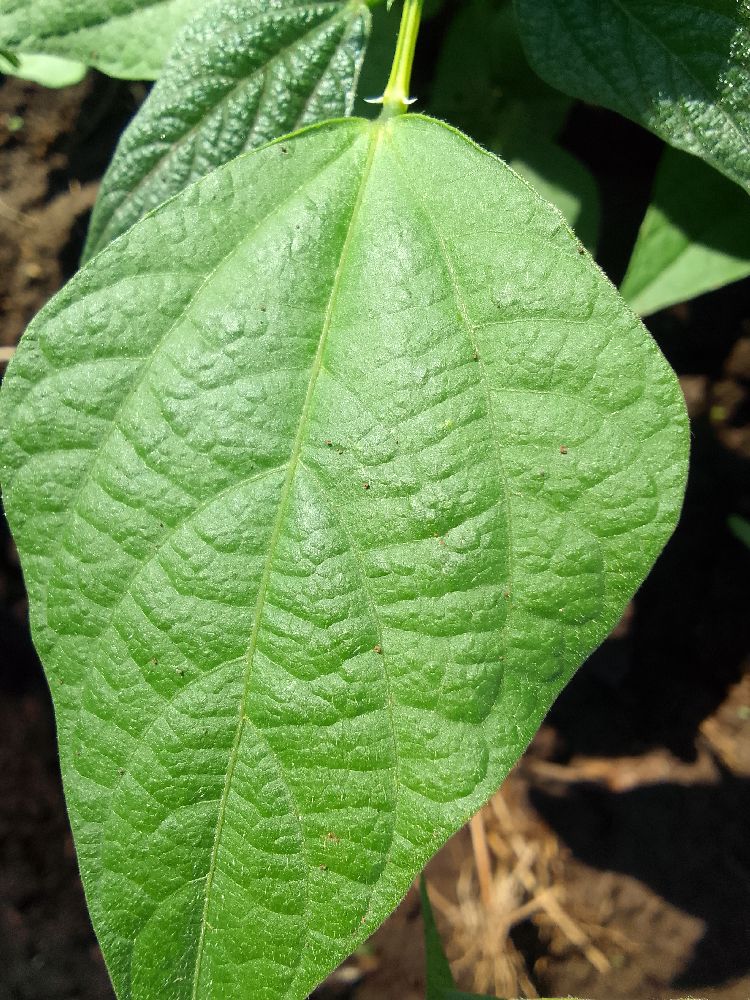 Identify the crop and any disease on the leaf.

common bean, healthy
